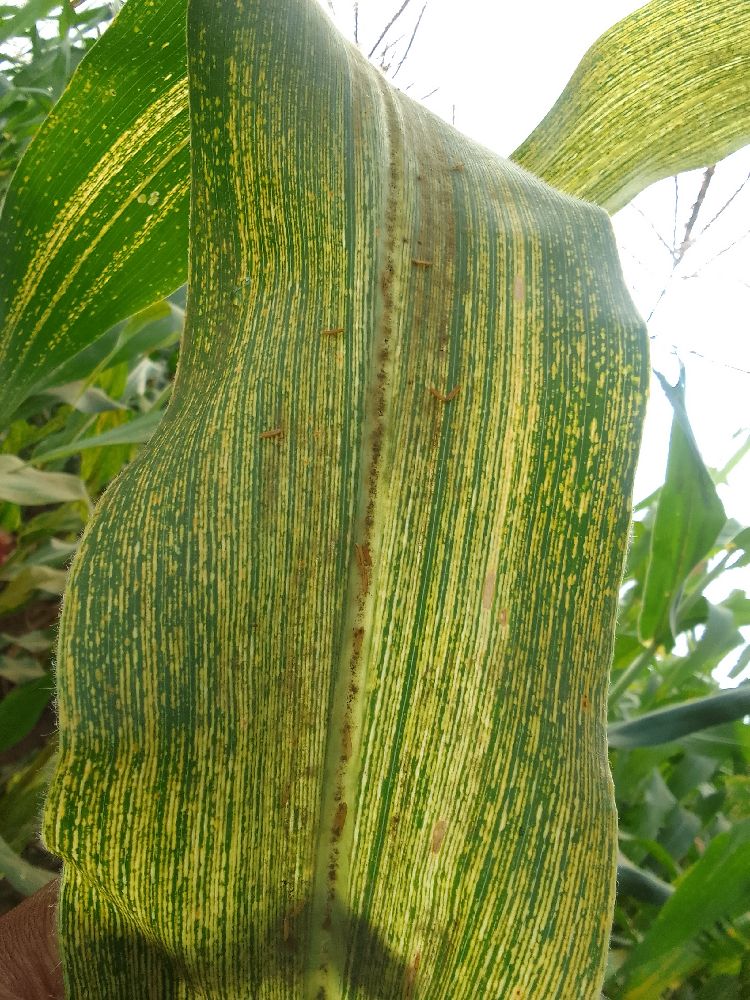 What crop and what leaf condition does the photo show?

maize, maize streak virus
